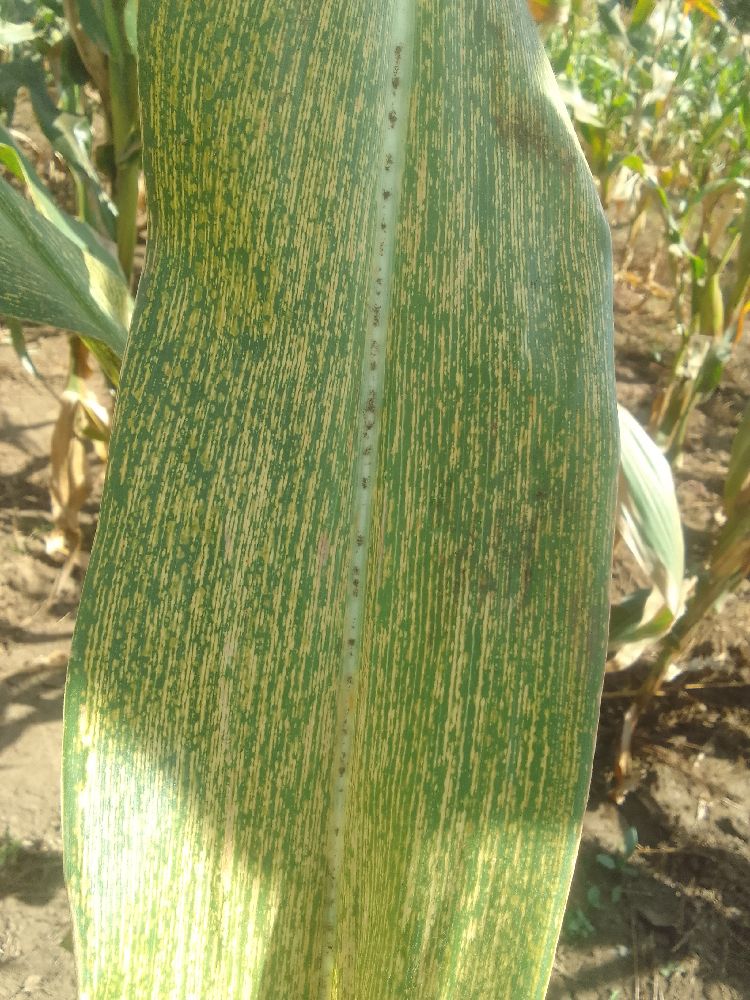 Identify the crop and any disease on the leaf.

maize, maize streak virus
